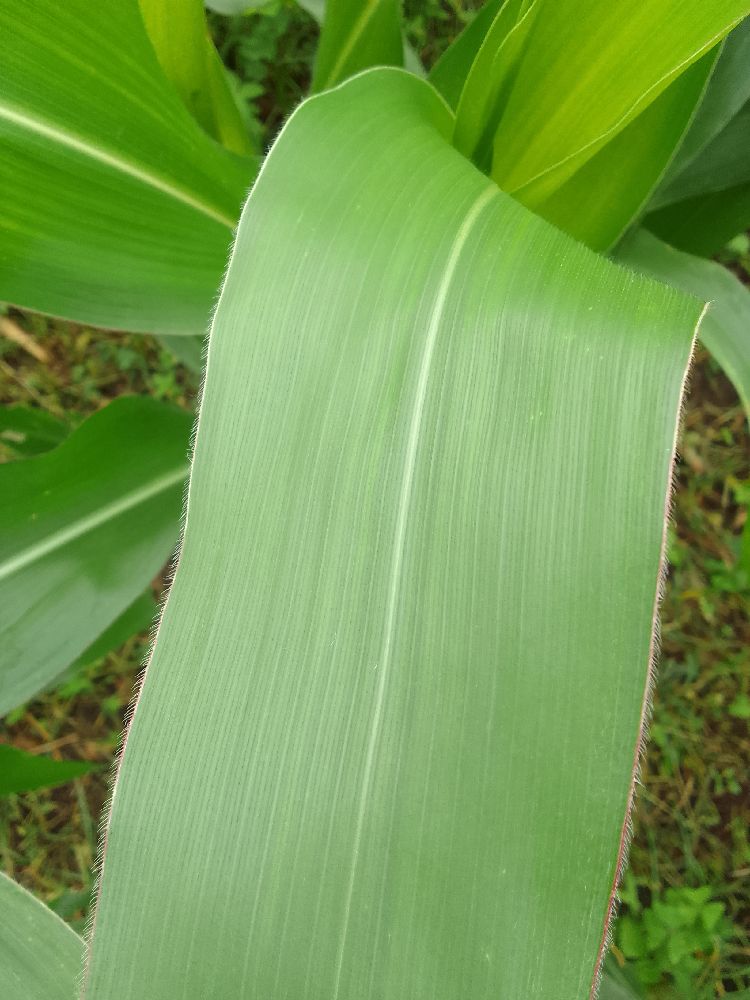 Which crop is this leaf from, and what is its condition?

maize, healthy
